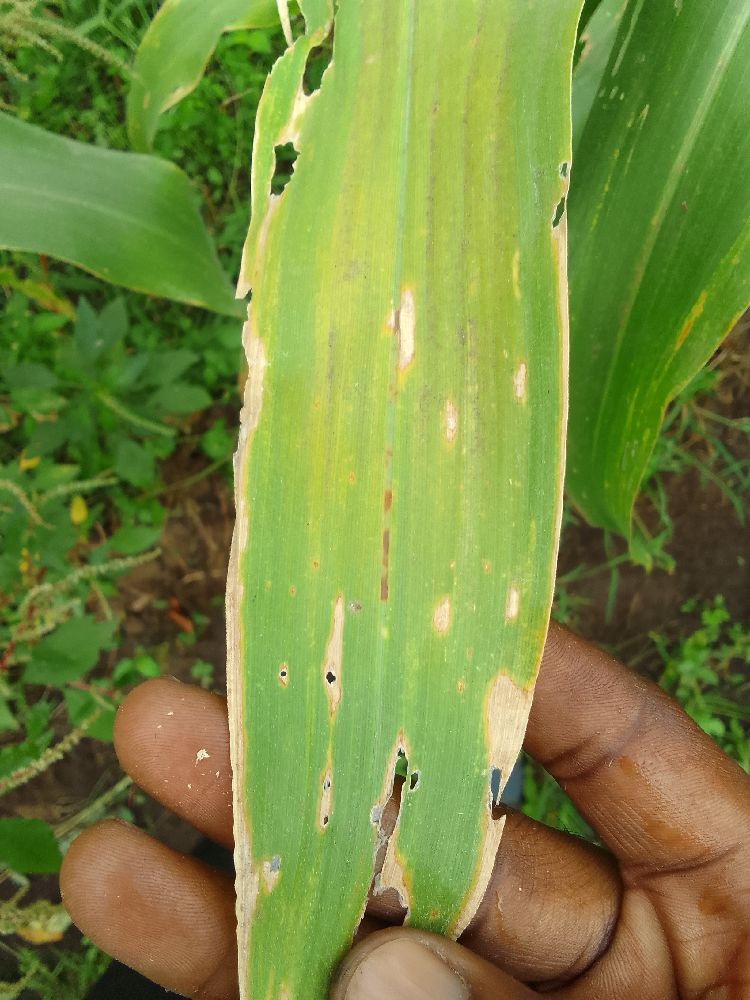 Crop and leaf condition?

maize, maize lethal necrosis
